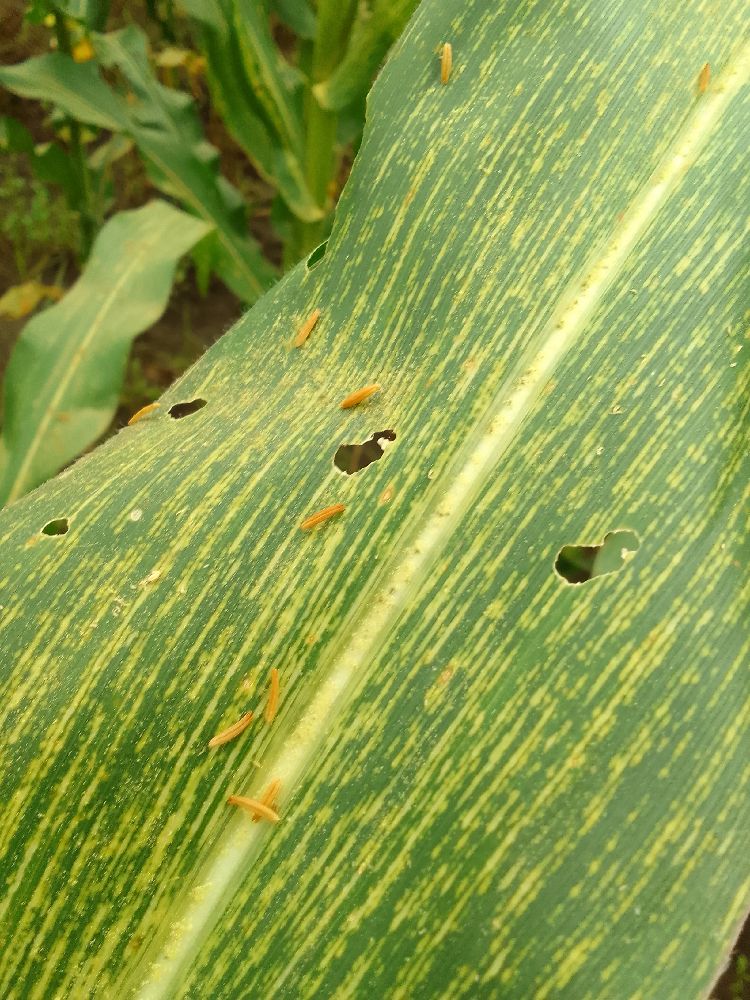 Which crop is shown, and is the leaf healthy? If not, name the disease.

maize, maize streak virus
